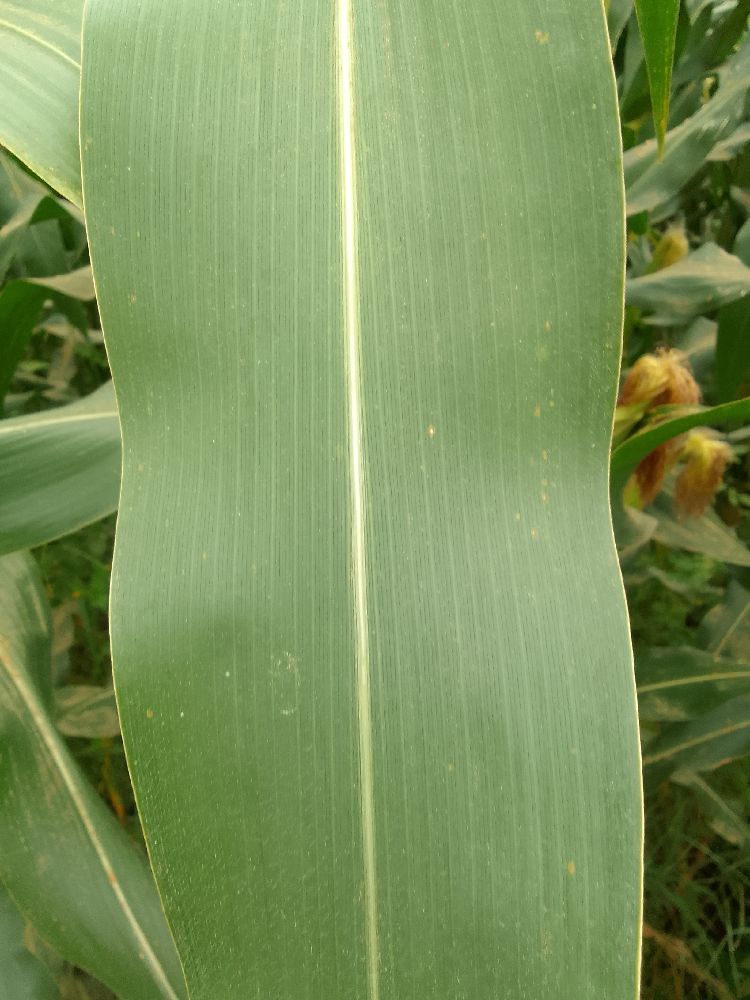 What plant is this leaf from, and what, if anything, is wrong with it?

maize, healthy
